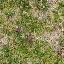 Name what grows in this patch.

grass
